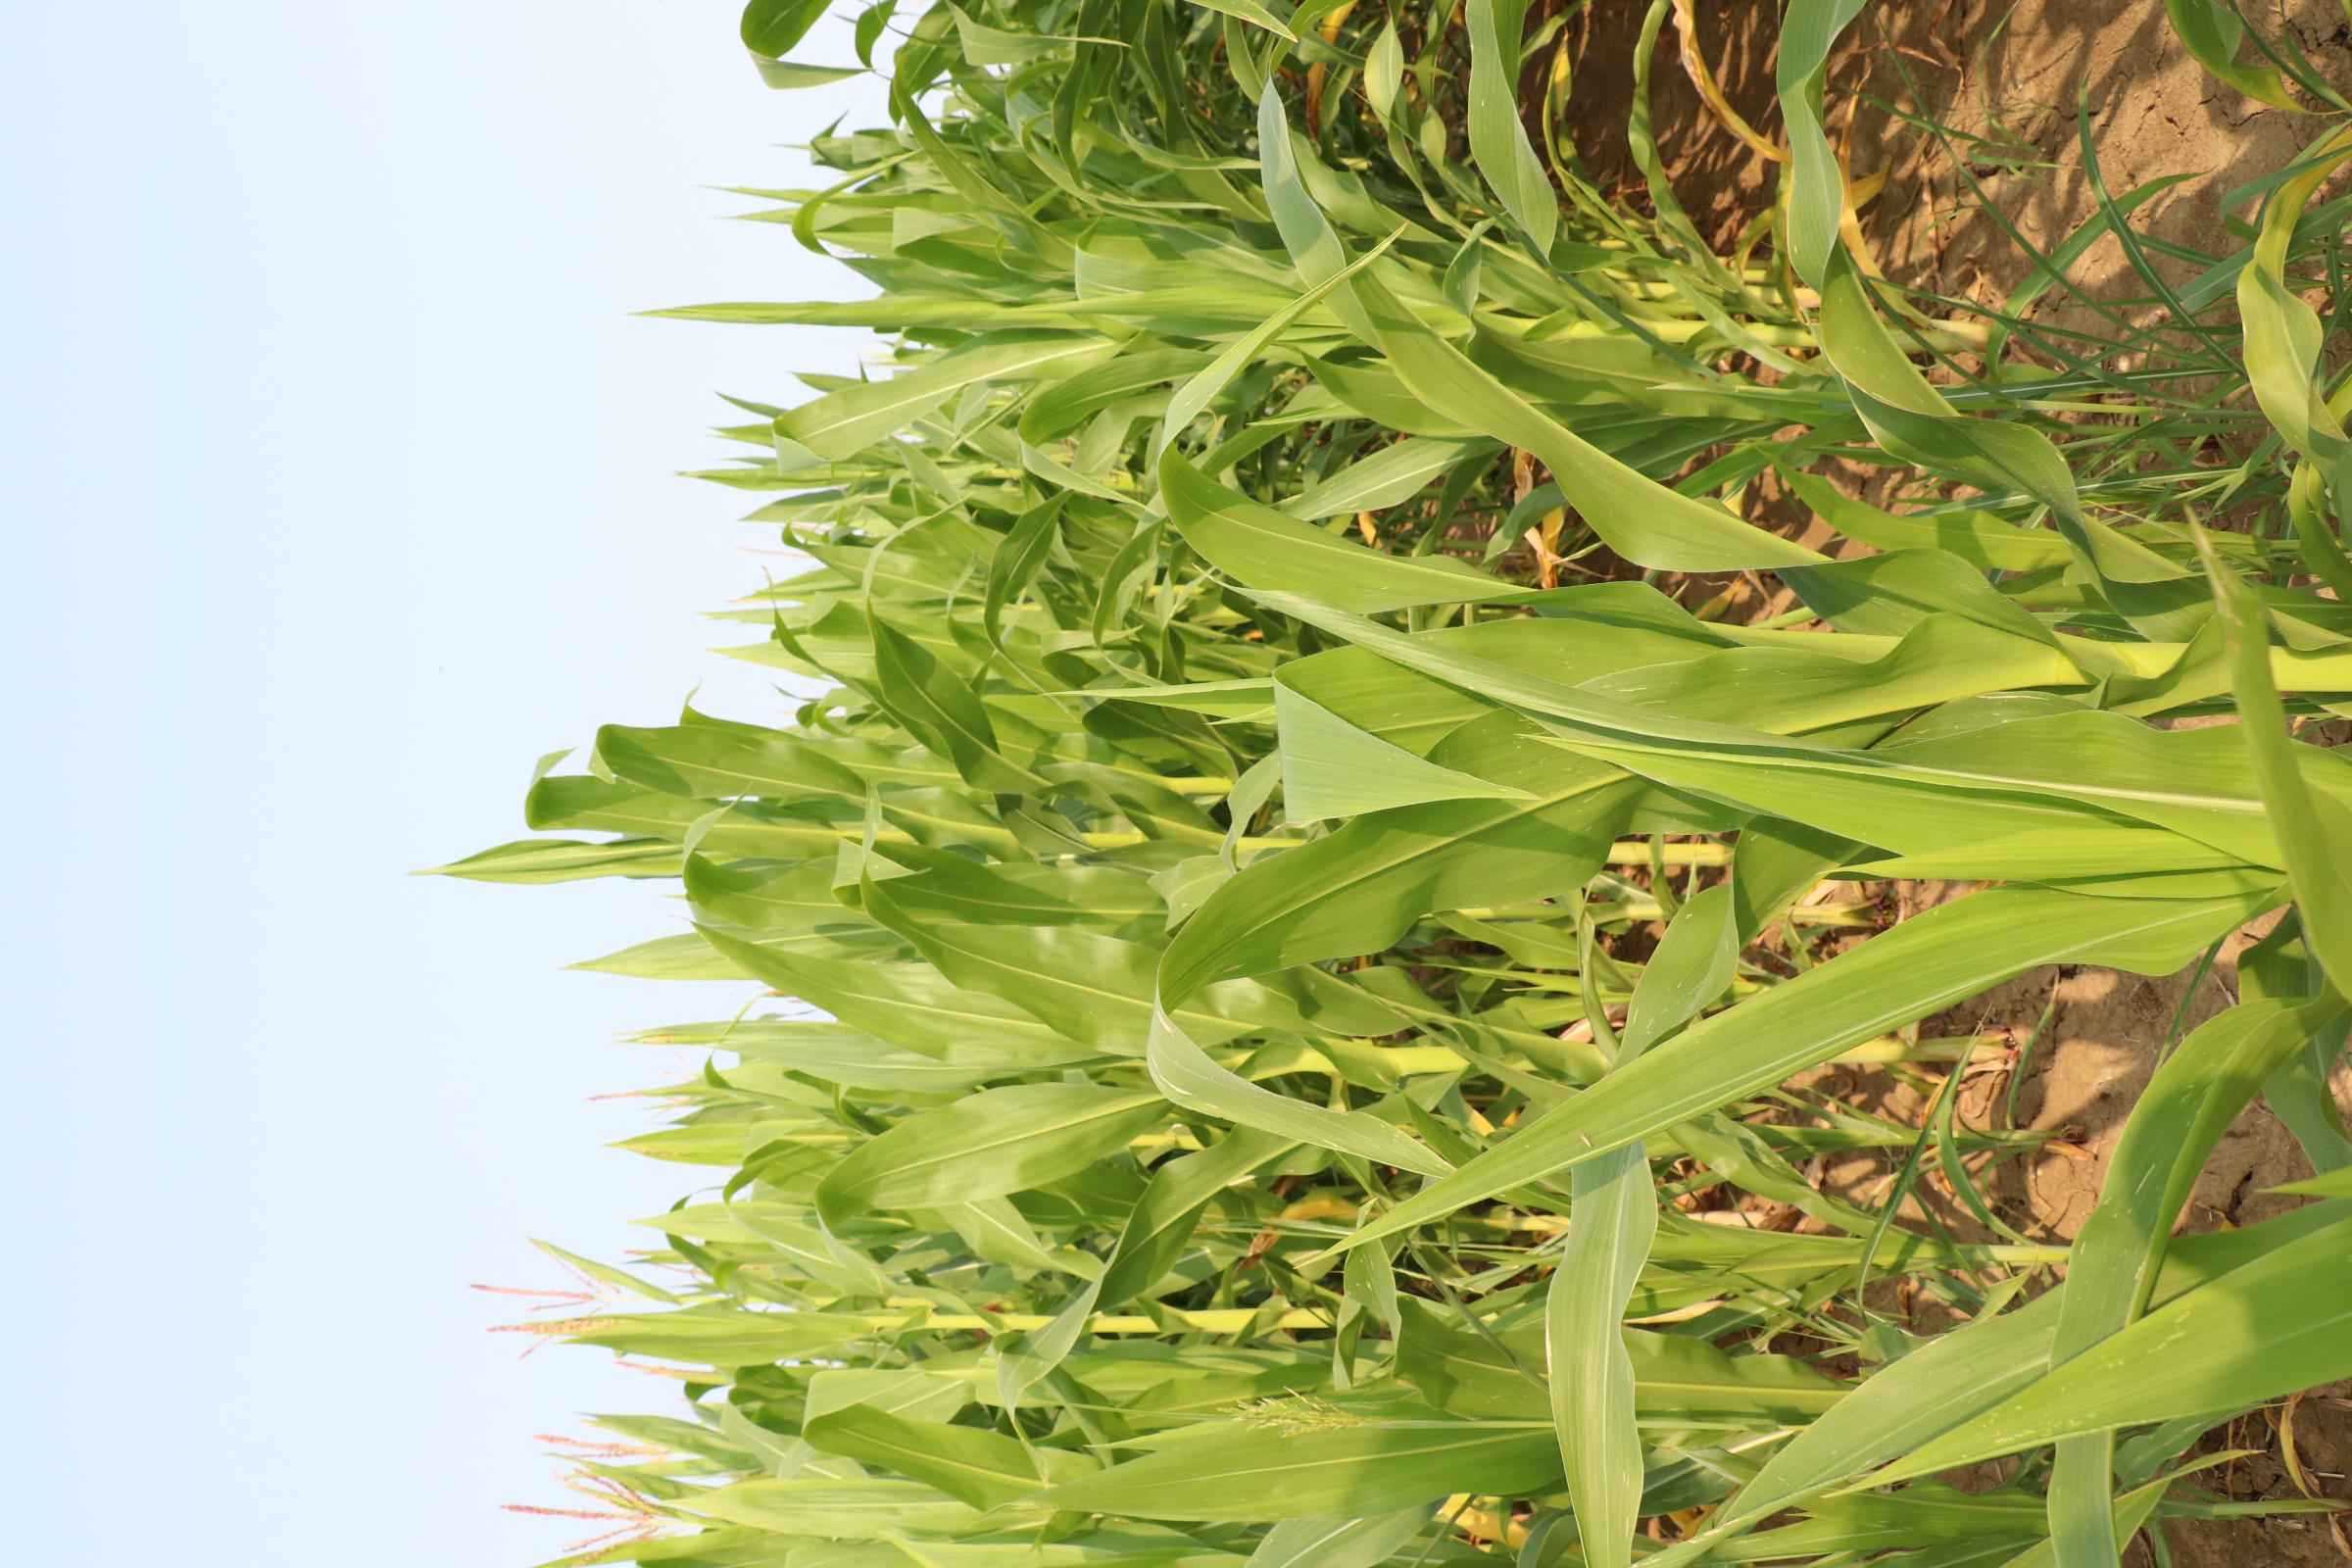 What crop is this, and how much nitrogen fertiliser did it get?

maize, no added nitrogen
